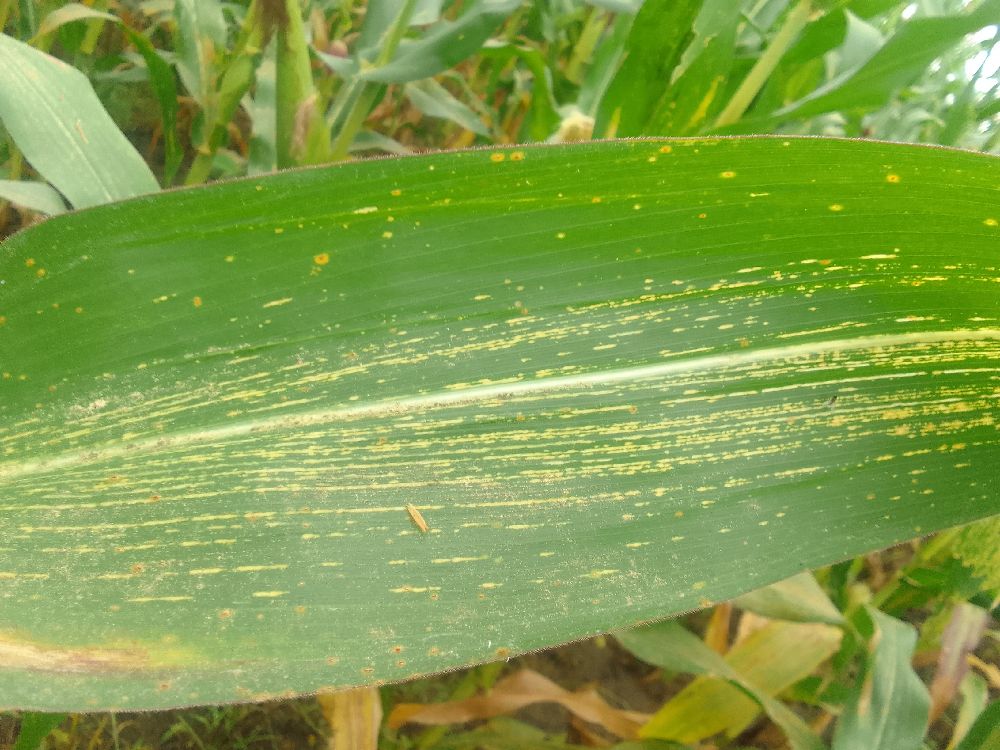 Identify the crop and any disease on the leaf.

maize, maize streak virus
